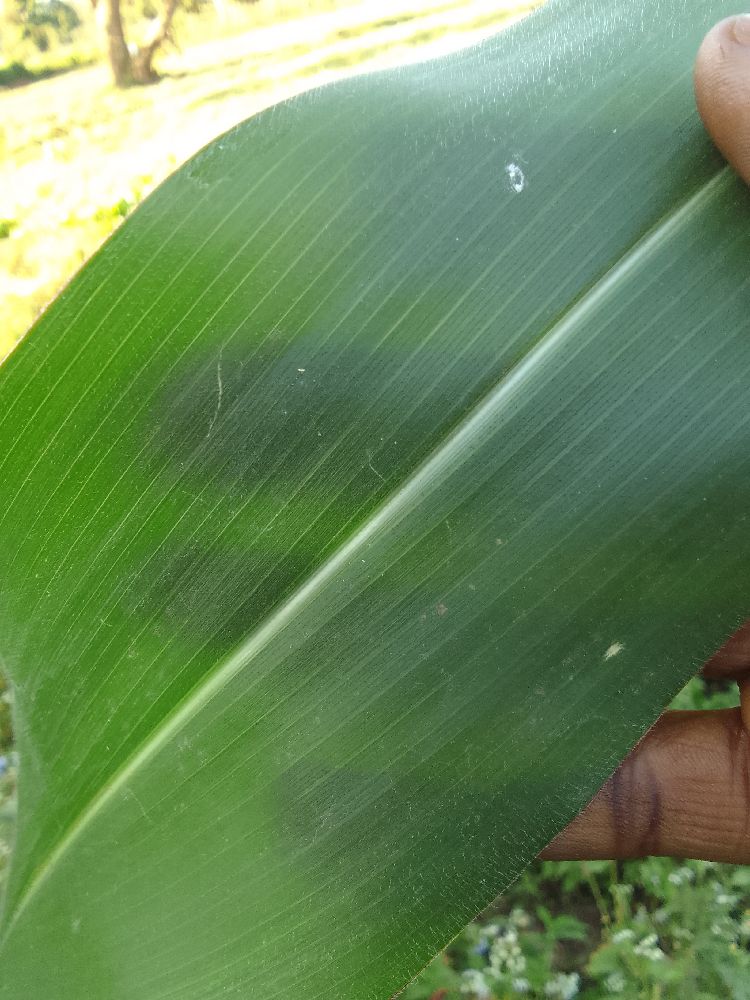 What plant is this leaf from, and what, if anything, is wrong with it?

maize, healthy
